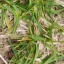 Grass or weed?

grass
